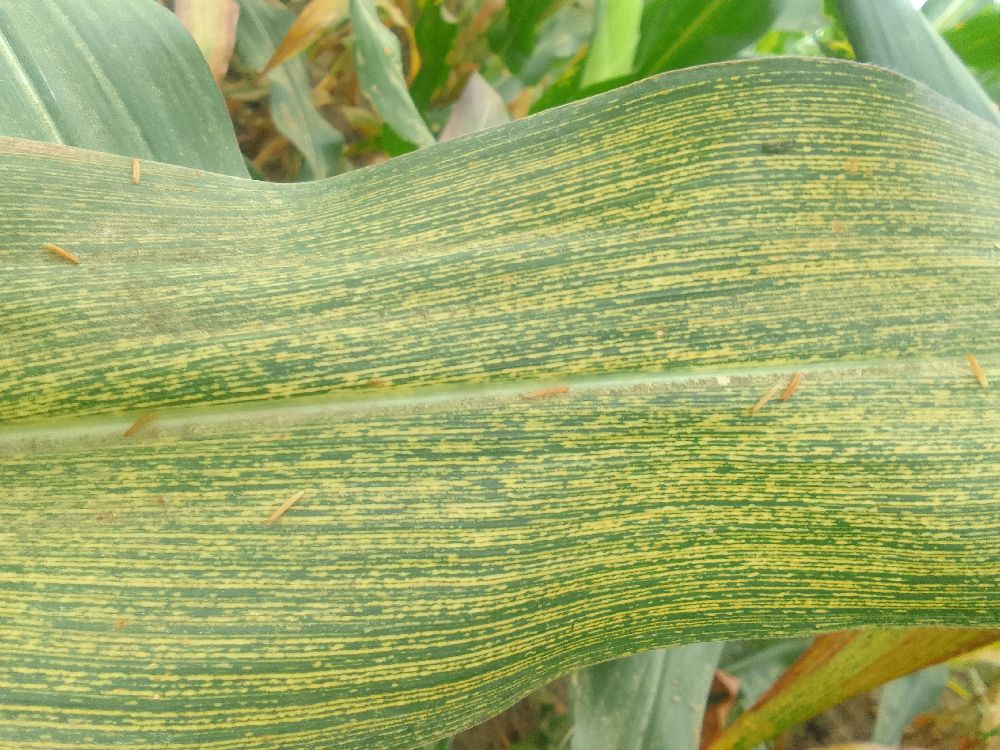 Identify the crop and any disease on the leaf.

maize, maize streak virus
